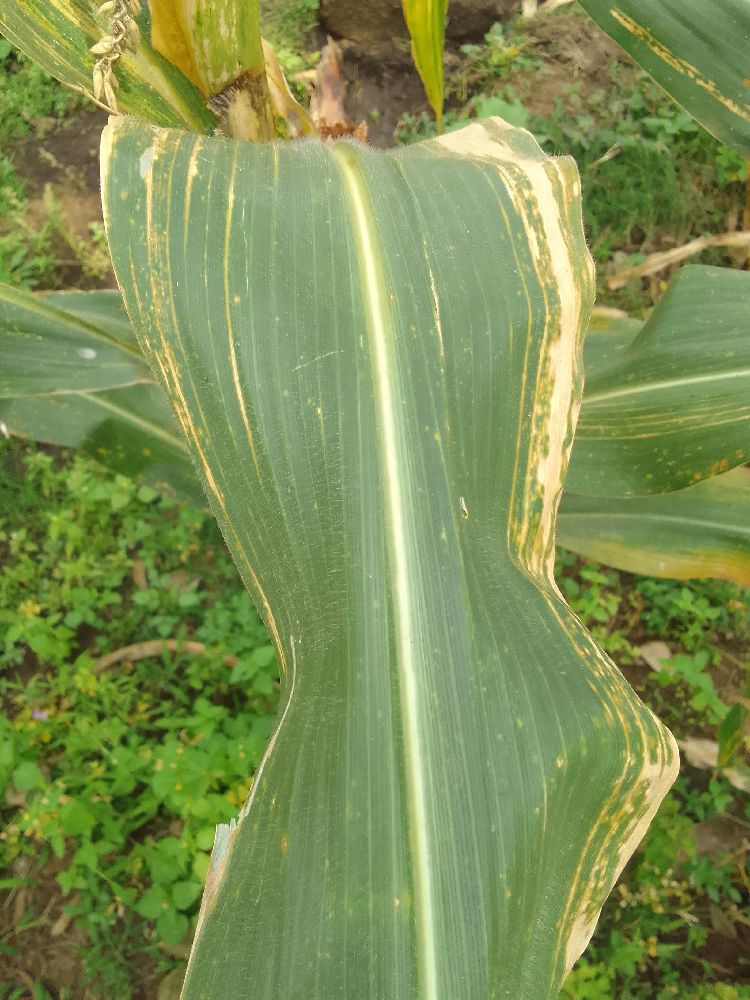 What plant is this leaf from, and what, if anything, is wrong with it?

maize, maize lethal necrosis
